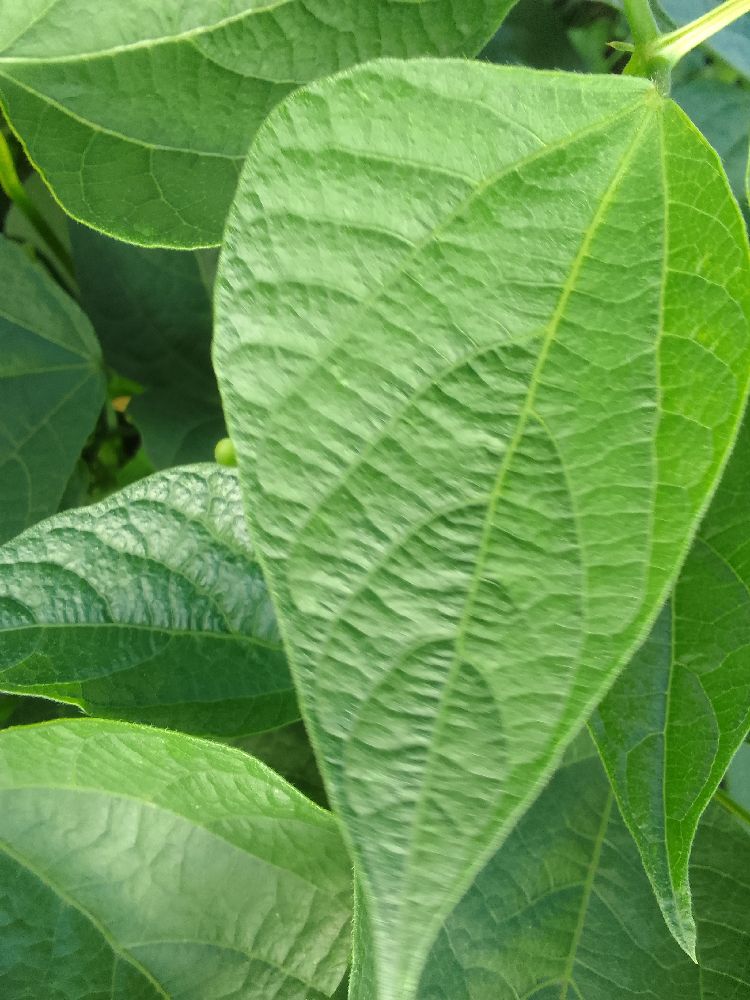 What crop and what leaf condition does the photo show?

common bean, healthy
